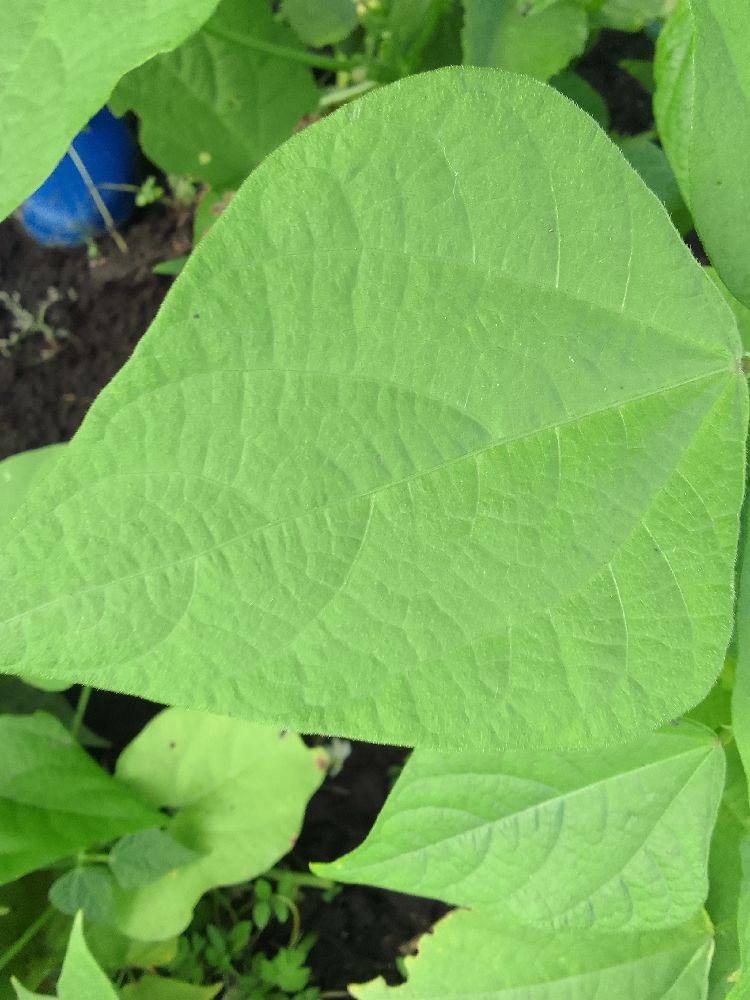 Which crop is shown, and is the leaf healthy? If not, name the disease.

common bean, healthy
